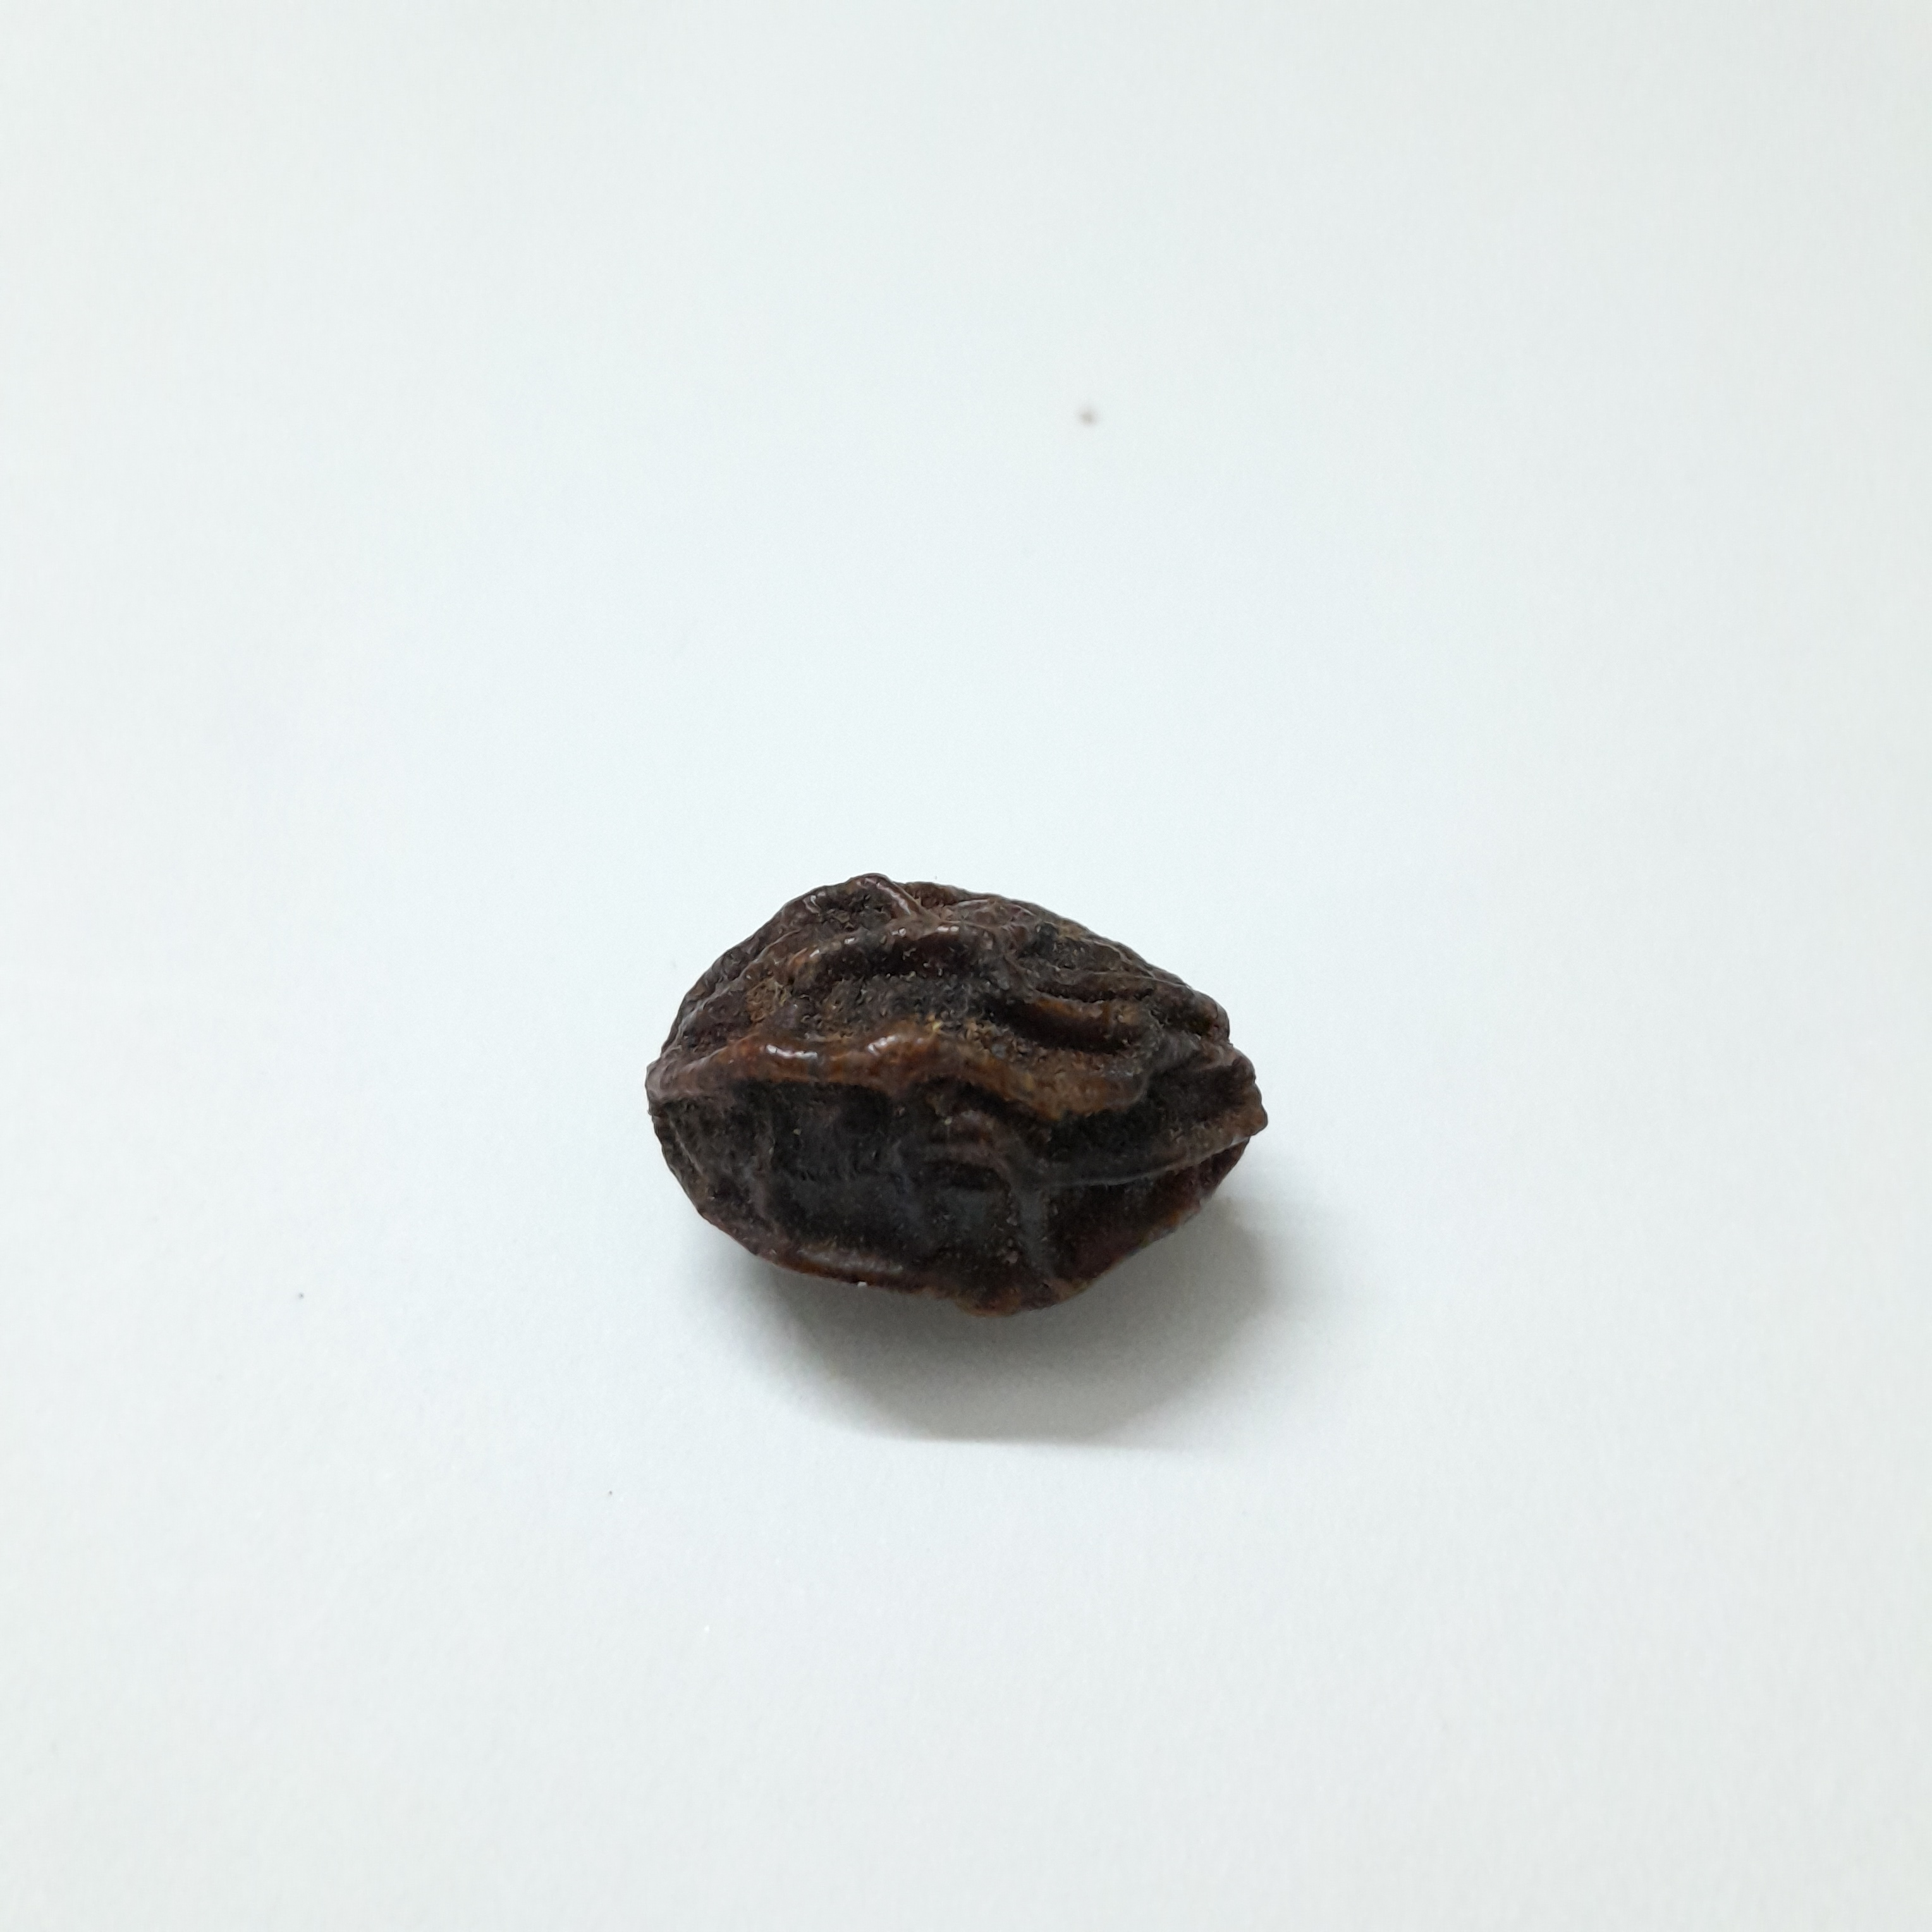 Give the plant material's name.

kadukharik
